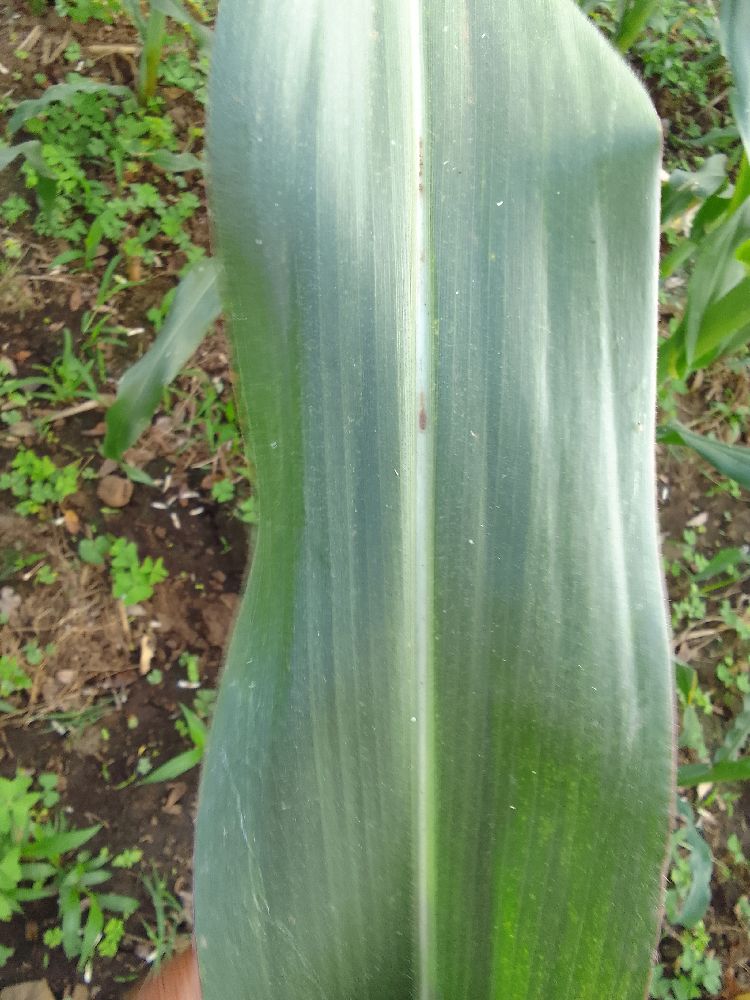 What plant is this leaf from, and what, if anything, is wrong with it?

maize, healthy
